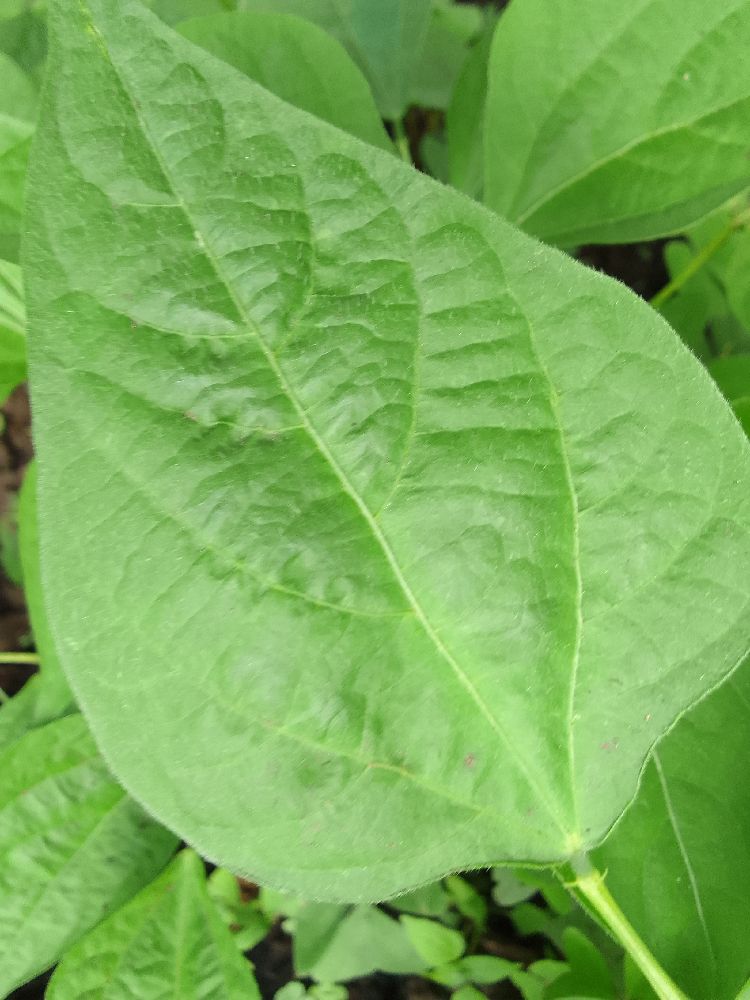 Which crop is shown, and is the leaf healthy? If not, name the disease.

common bean, healthy
